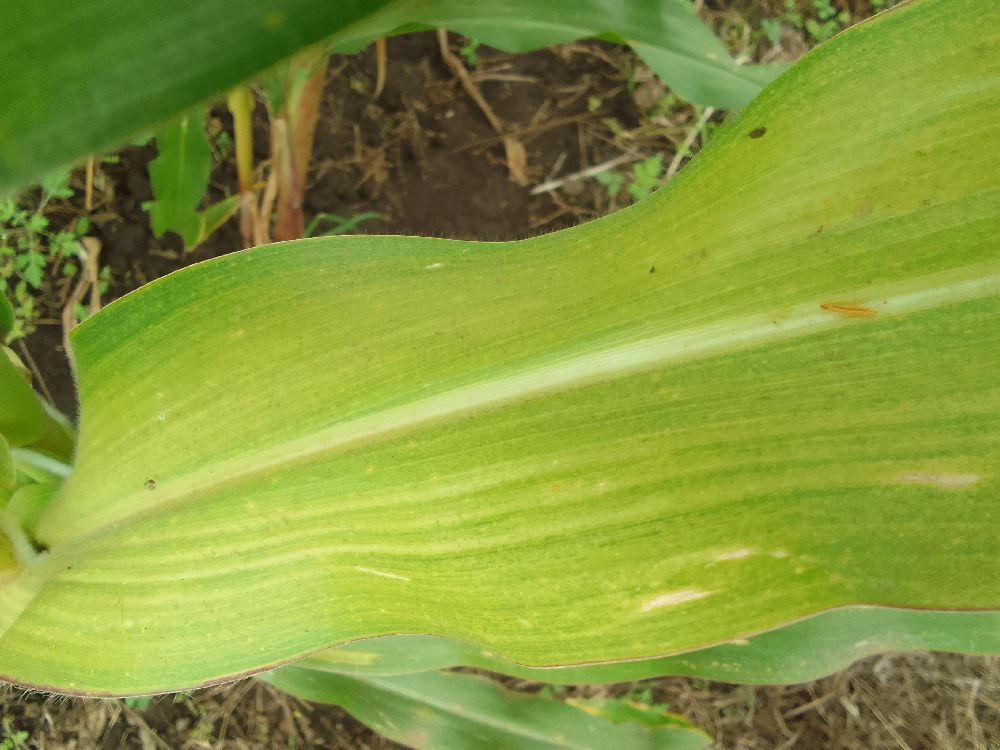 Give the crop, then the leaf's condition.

maize, maize lethal necrosis
